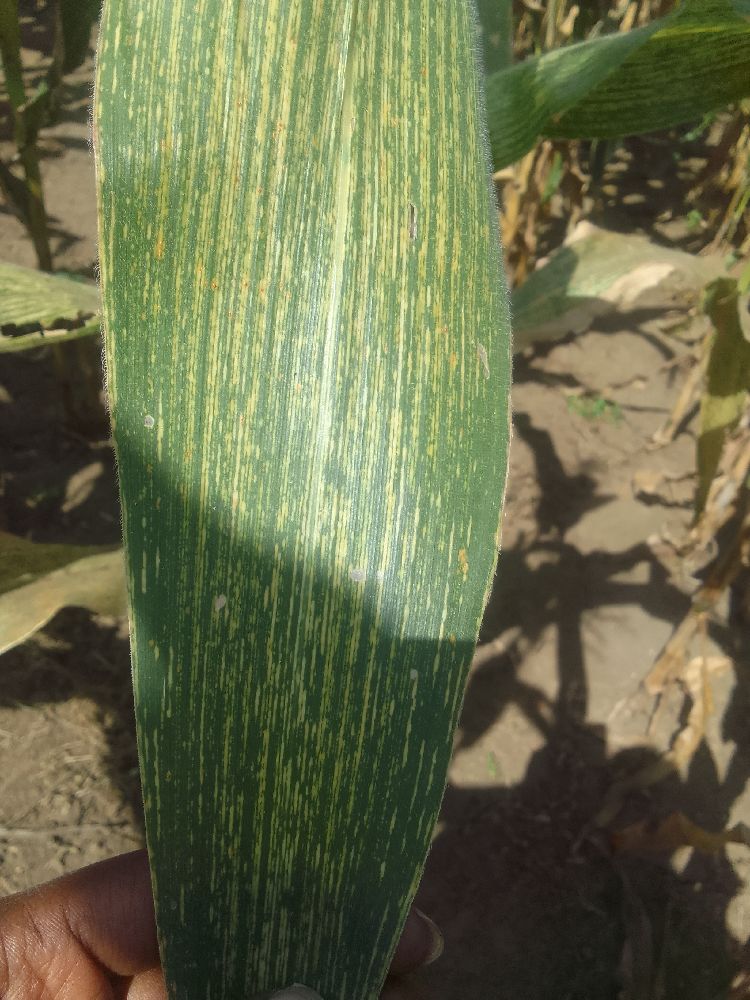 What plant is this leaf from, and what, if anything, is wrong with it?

maize, maize streak virus
